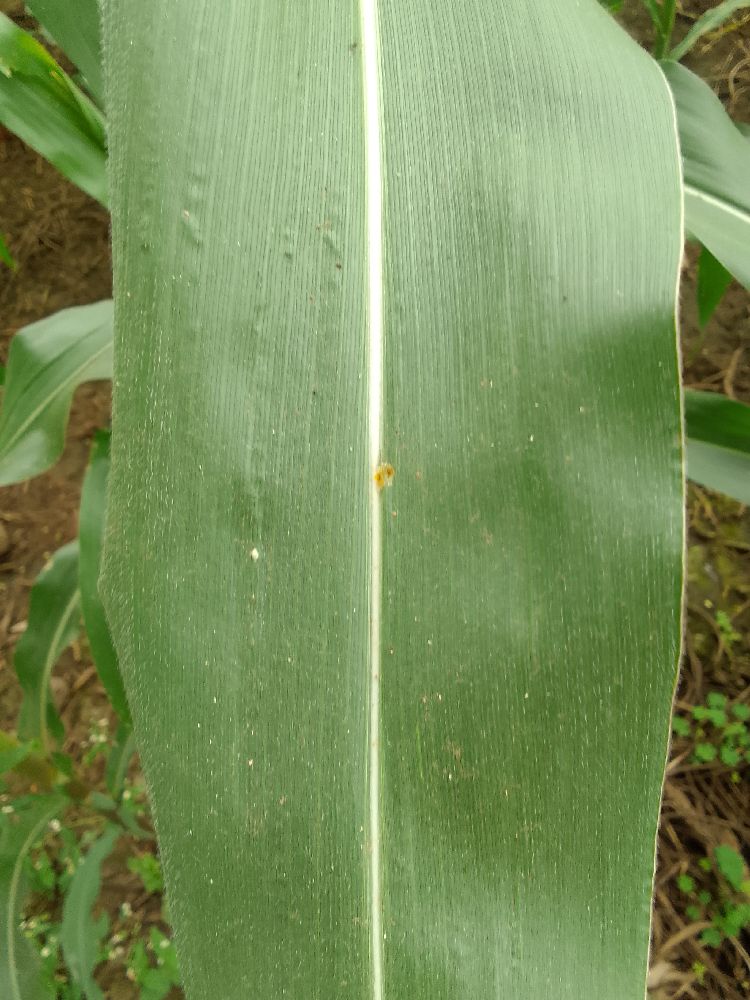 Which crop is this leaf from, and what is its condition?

maize, healthy
